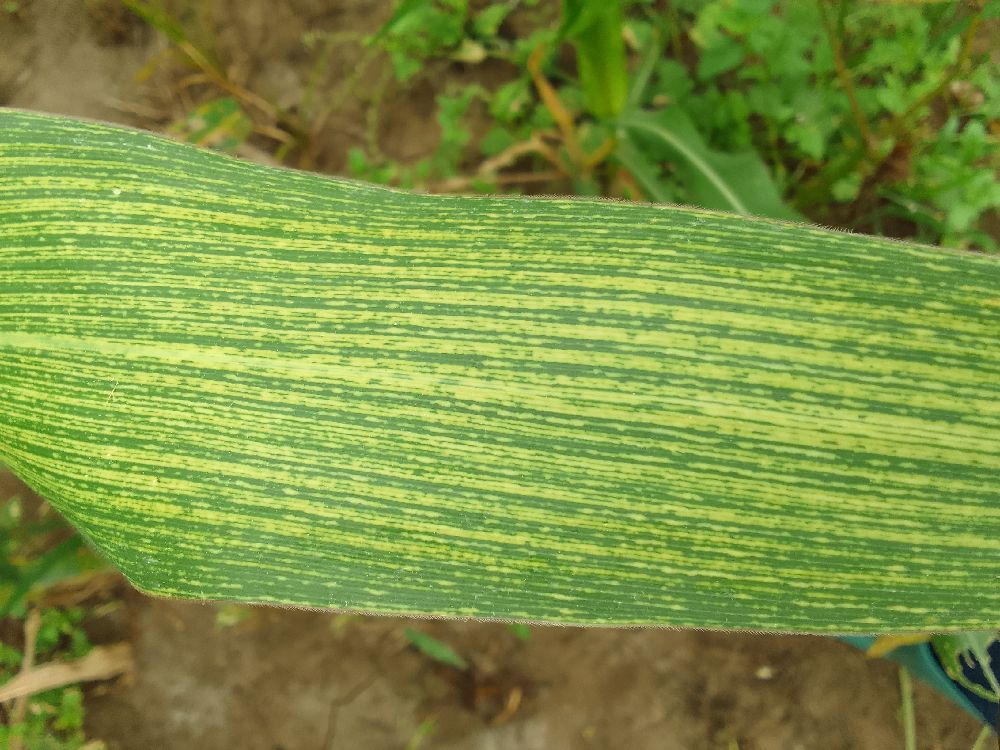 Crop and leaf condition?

maize, maize streak virus
